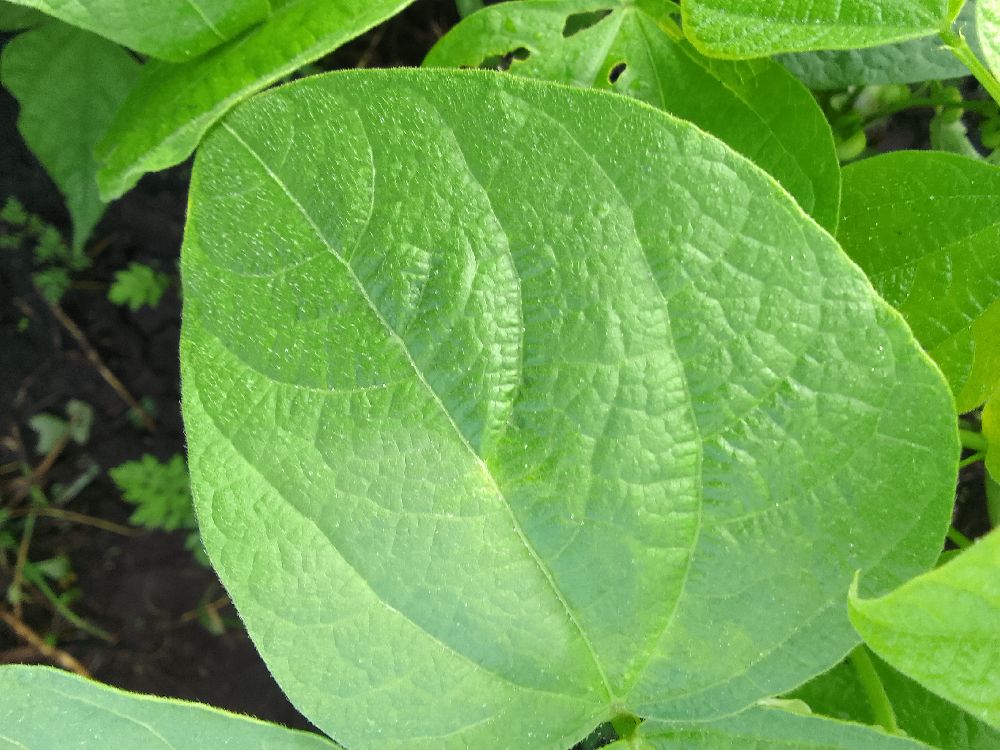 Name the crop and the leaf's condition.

common bean, healthy
